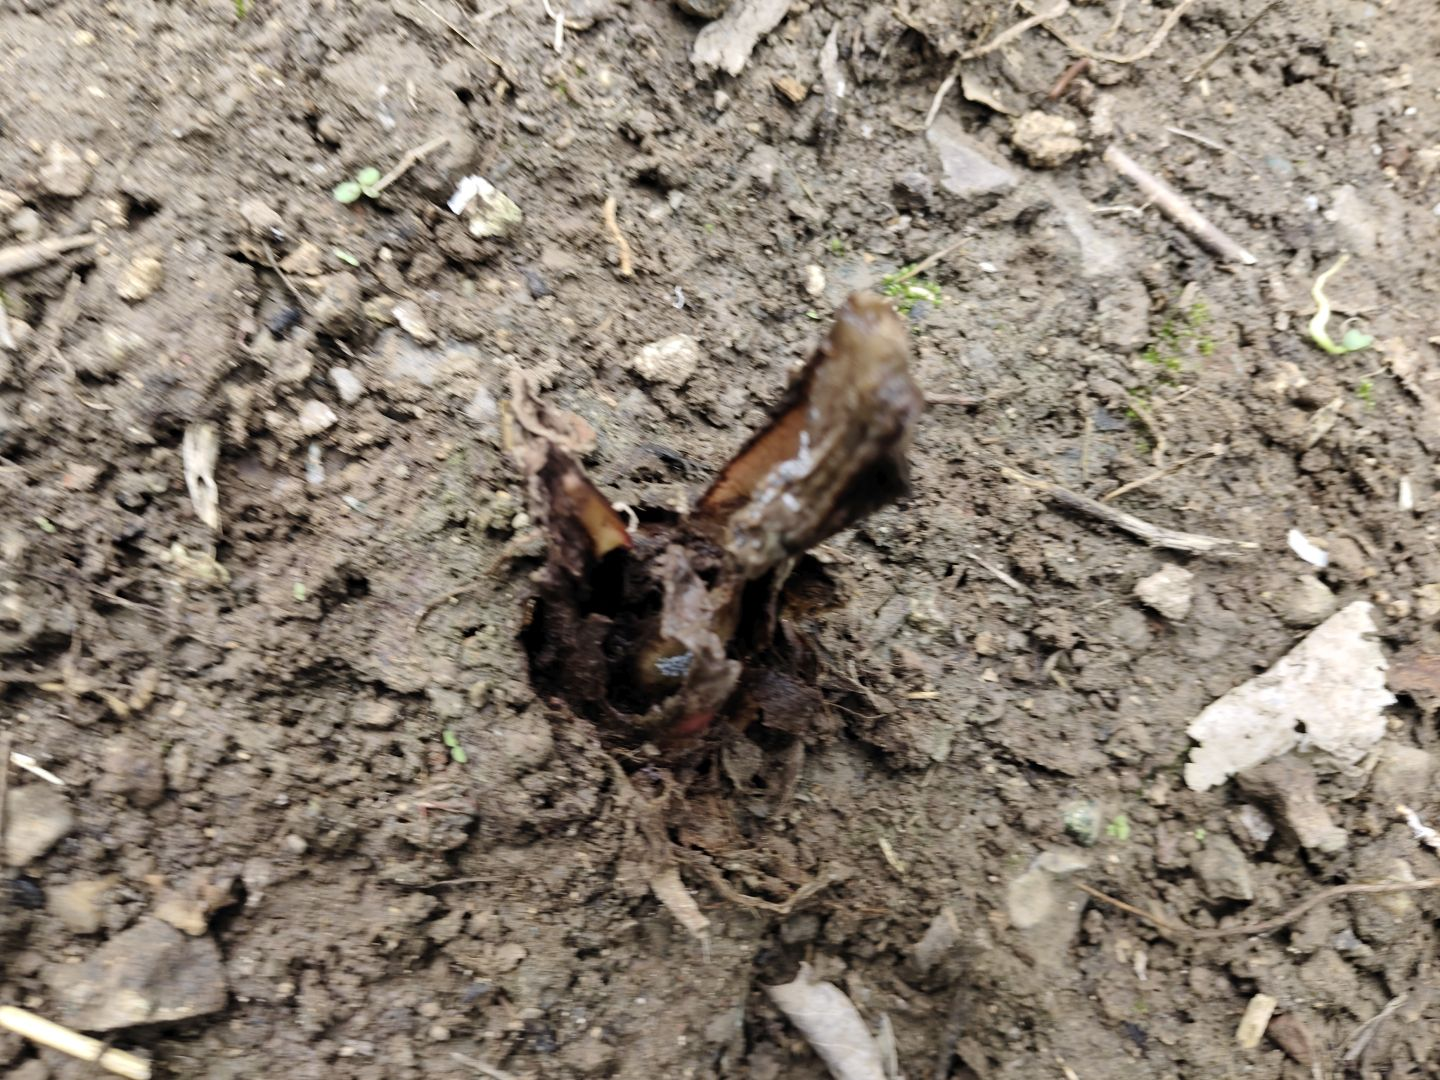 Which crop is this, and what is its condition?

taro, root rot
